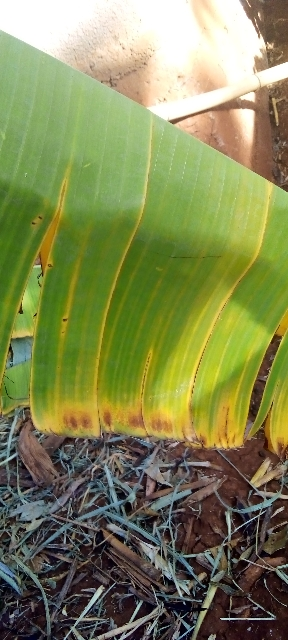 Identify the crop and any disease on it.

banana, fusarium wilt race 1
